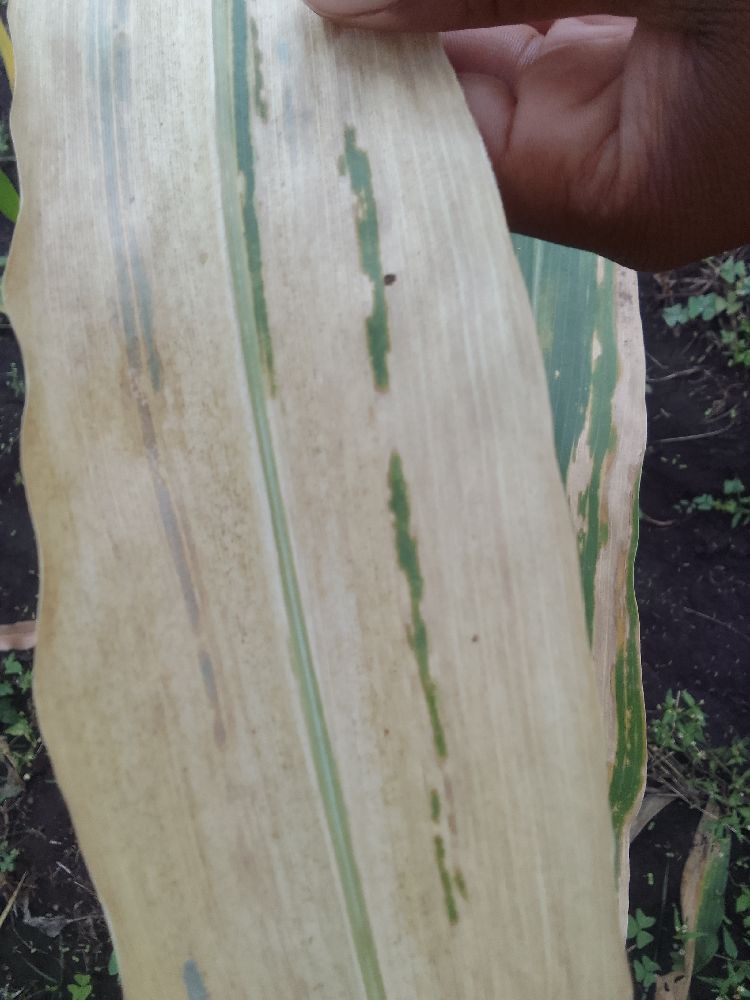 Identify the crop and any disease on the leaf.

maize, maize lethal necrosis
